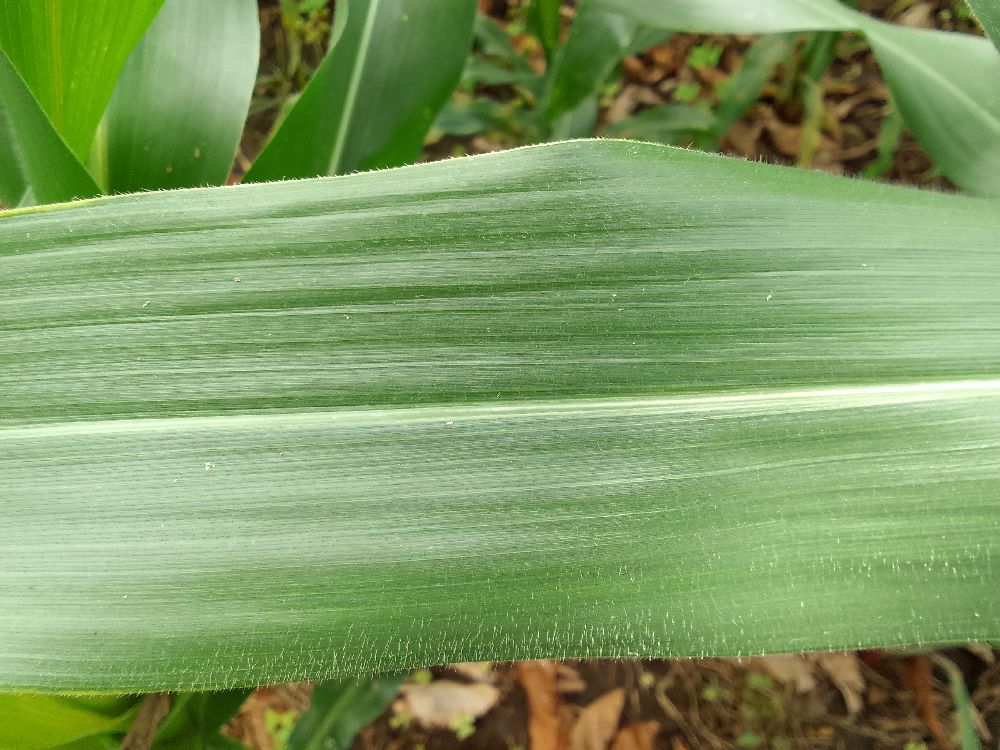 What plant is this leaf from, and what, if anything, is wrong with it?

maize, healthy
